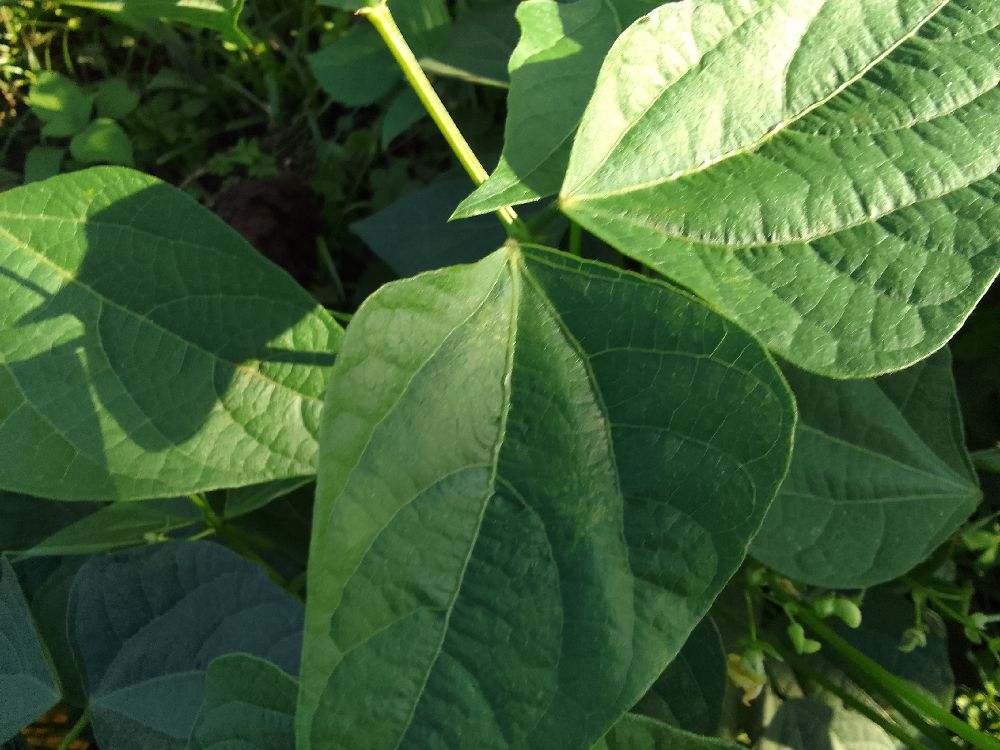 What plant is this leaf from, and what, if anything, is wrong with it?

common bean, healthy
